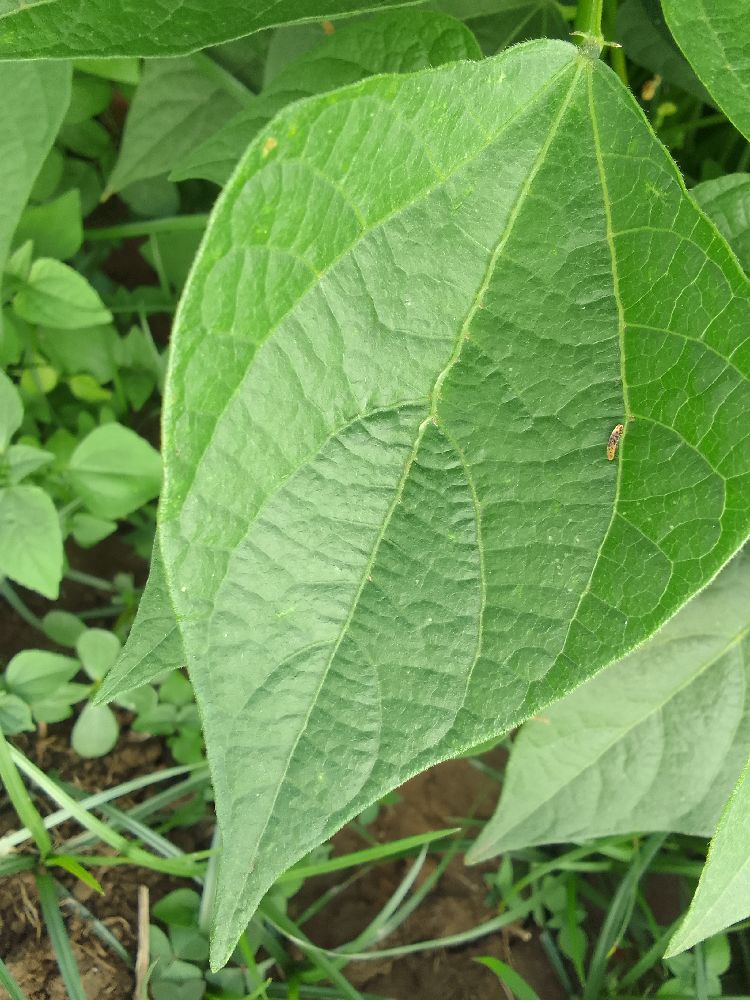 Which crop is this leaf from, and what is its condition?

common bean, healthy
